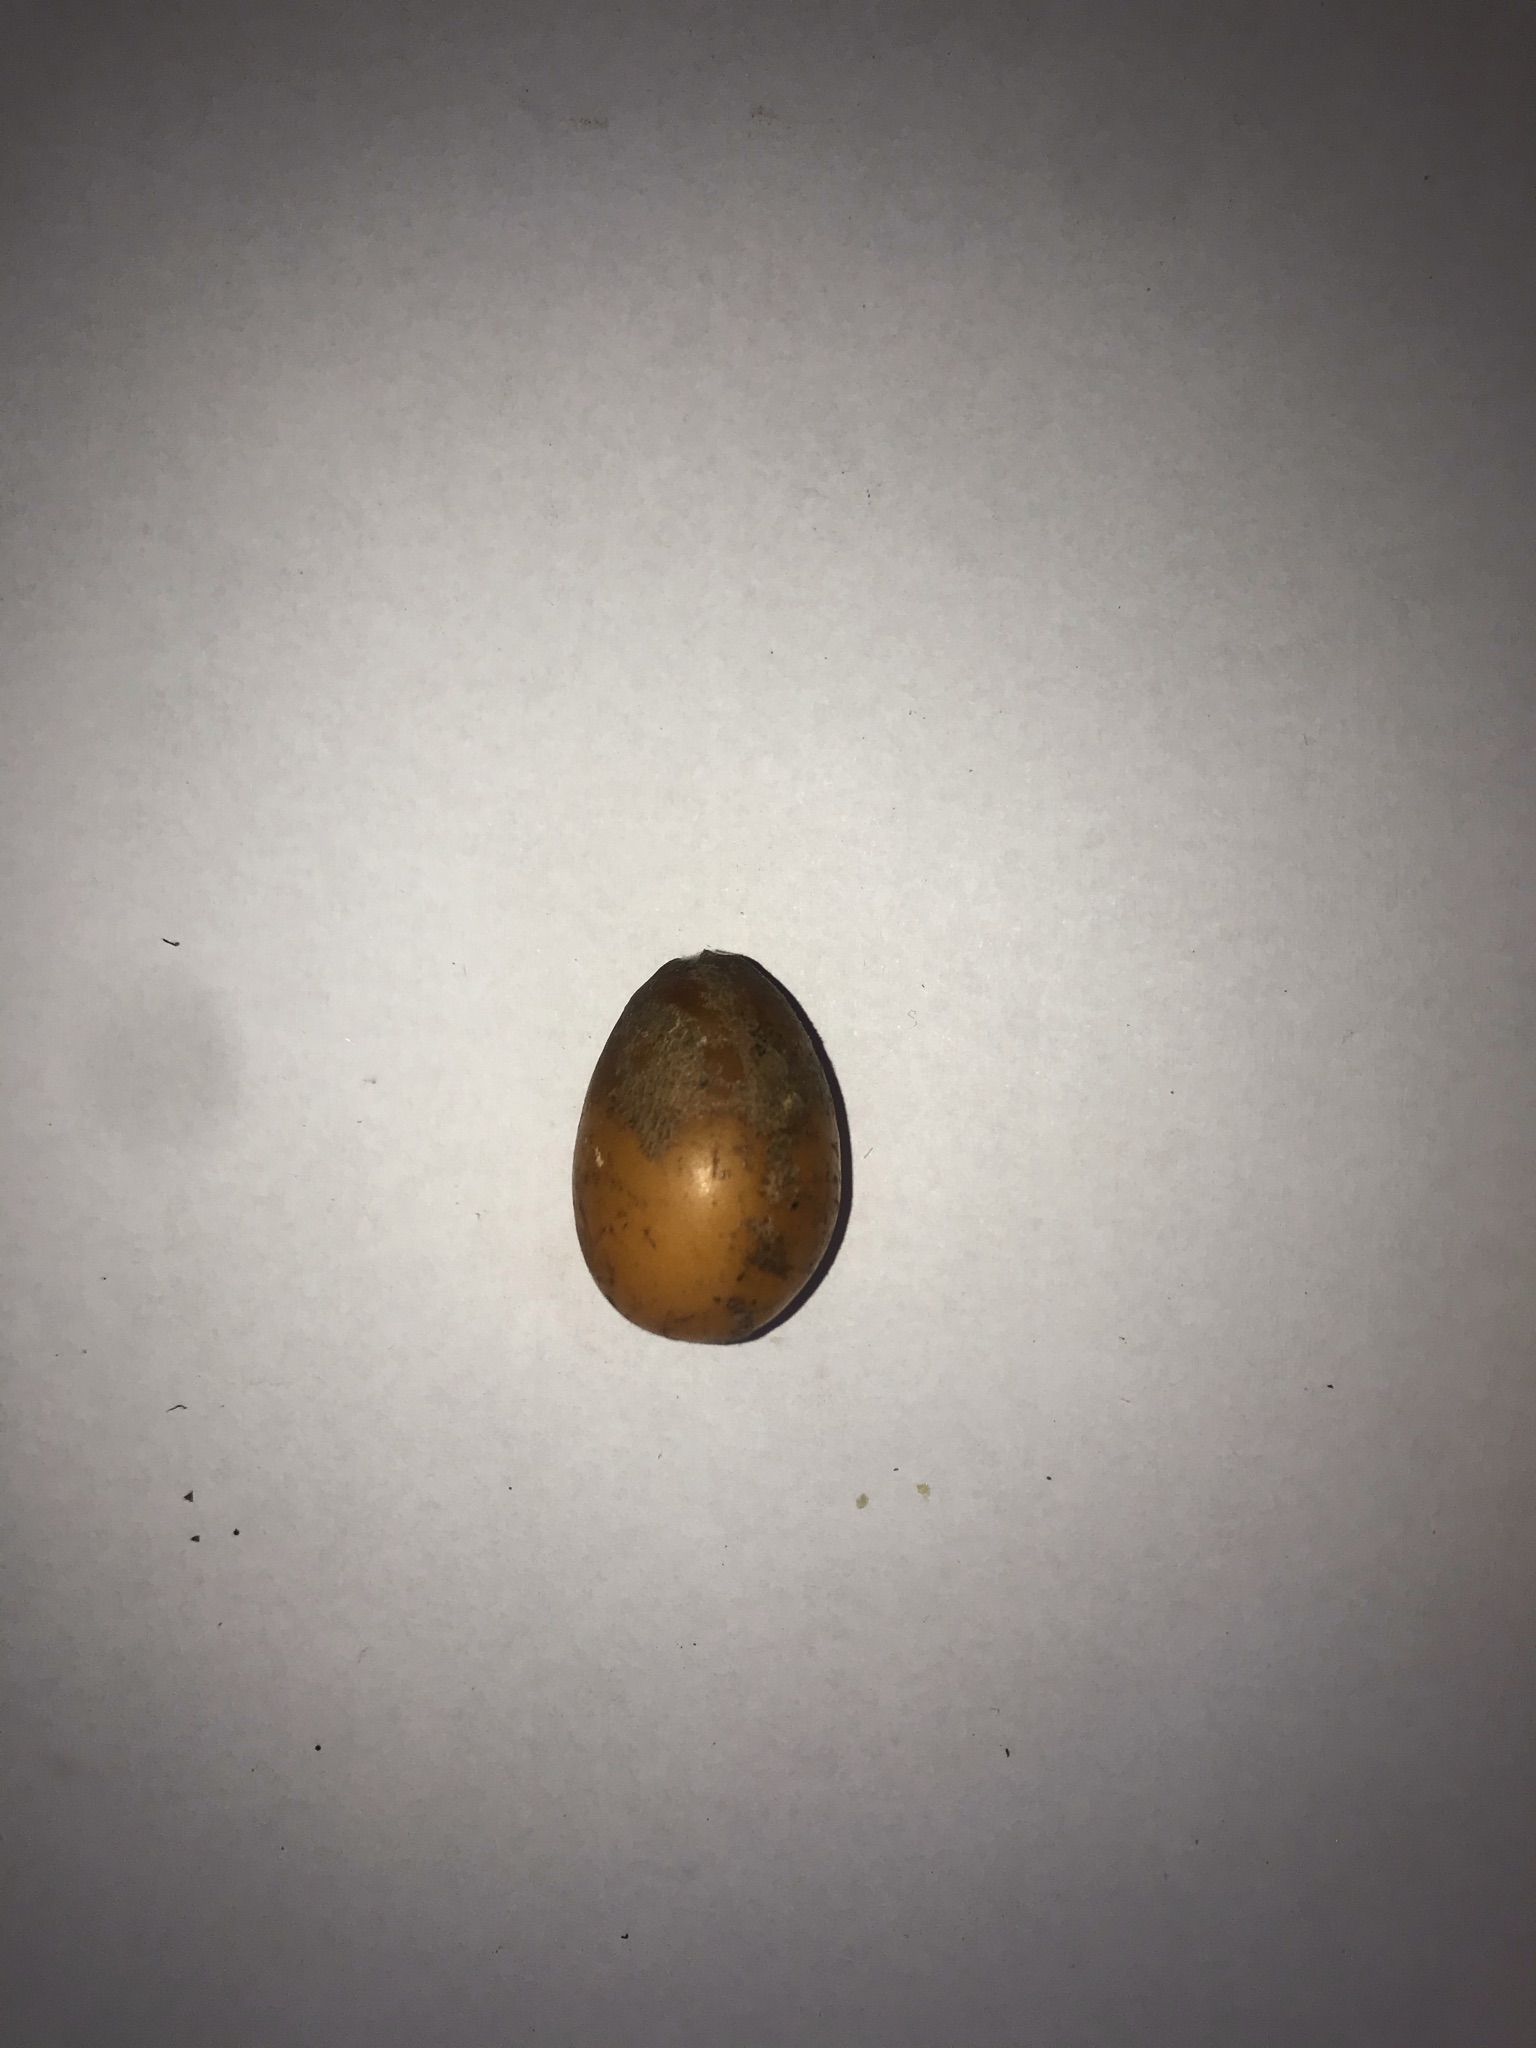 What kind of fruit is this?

siriguela
